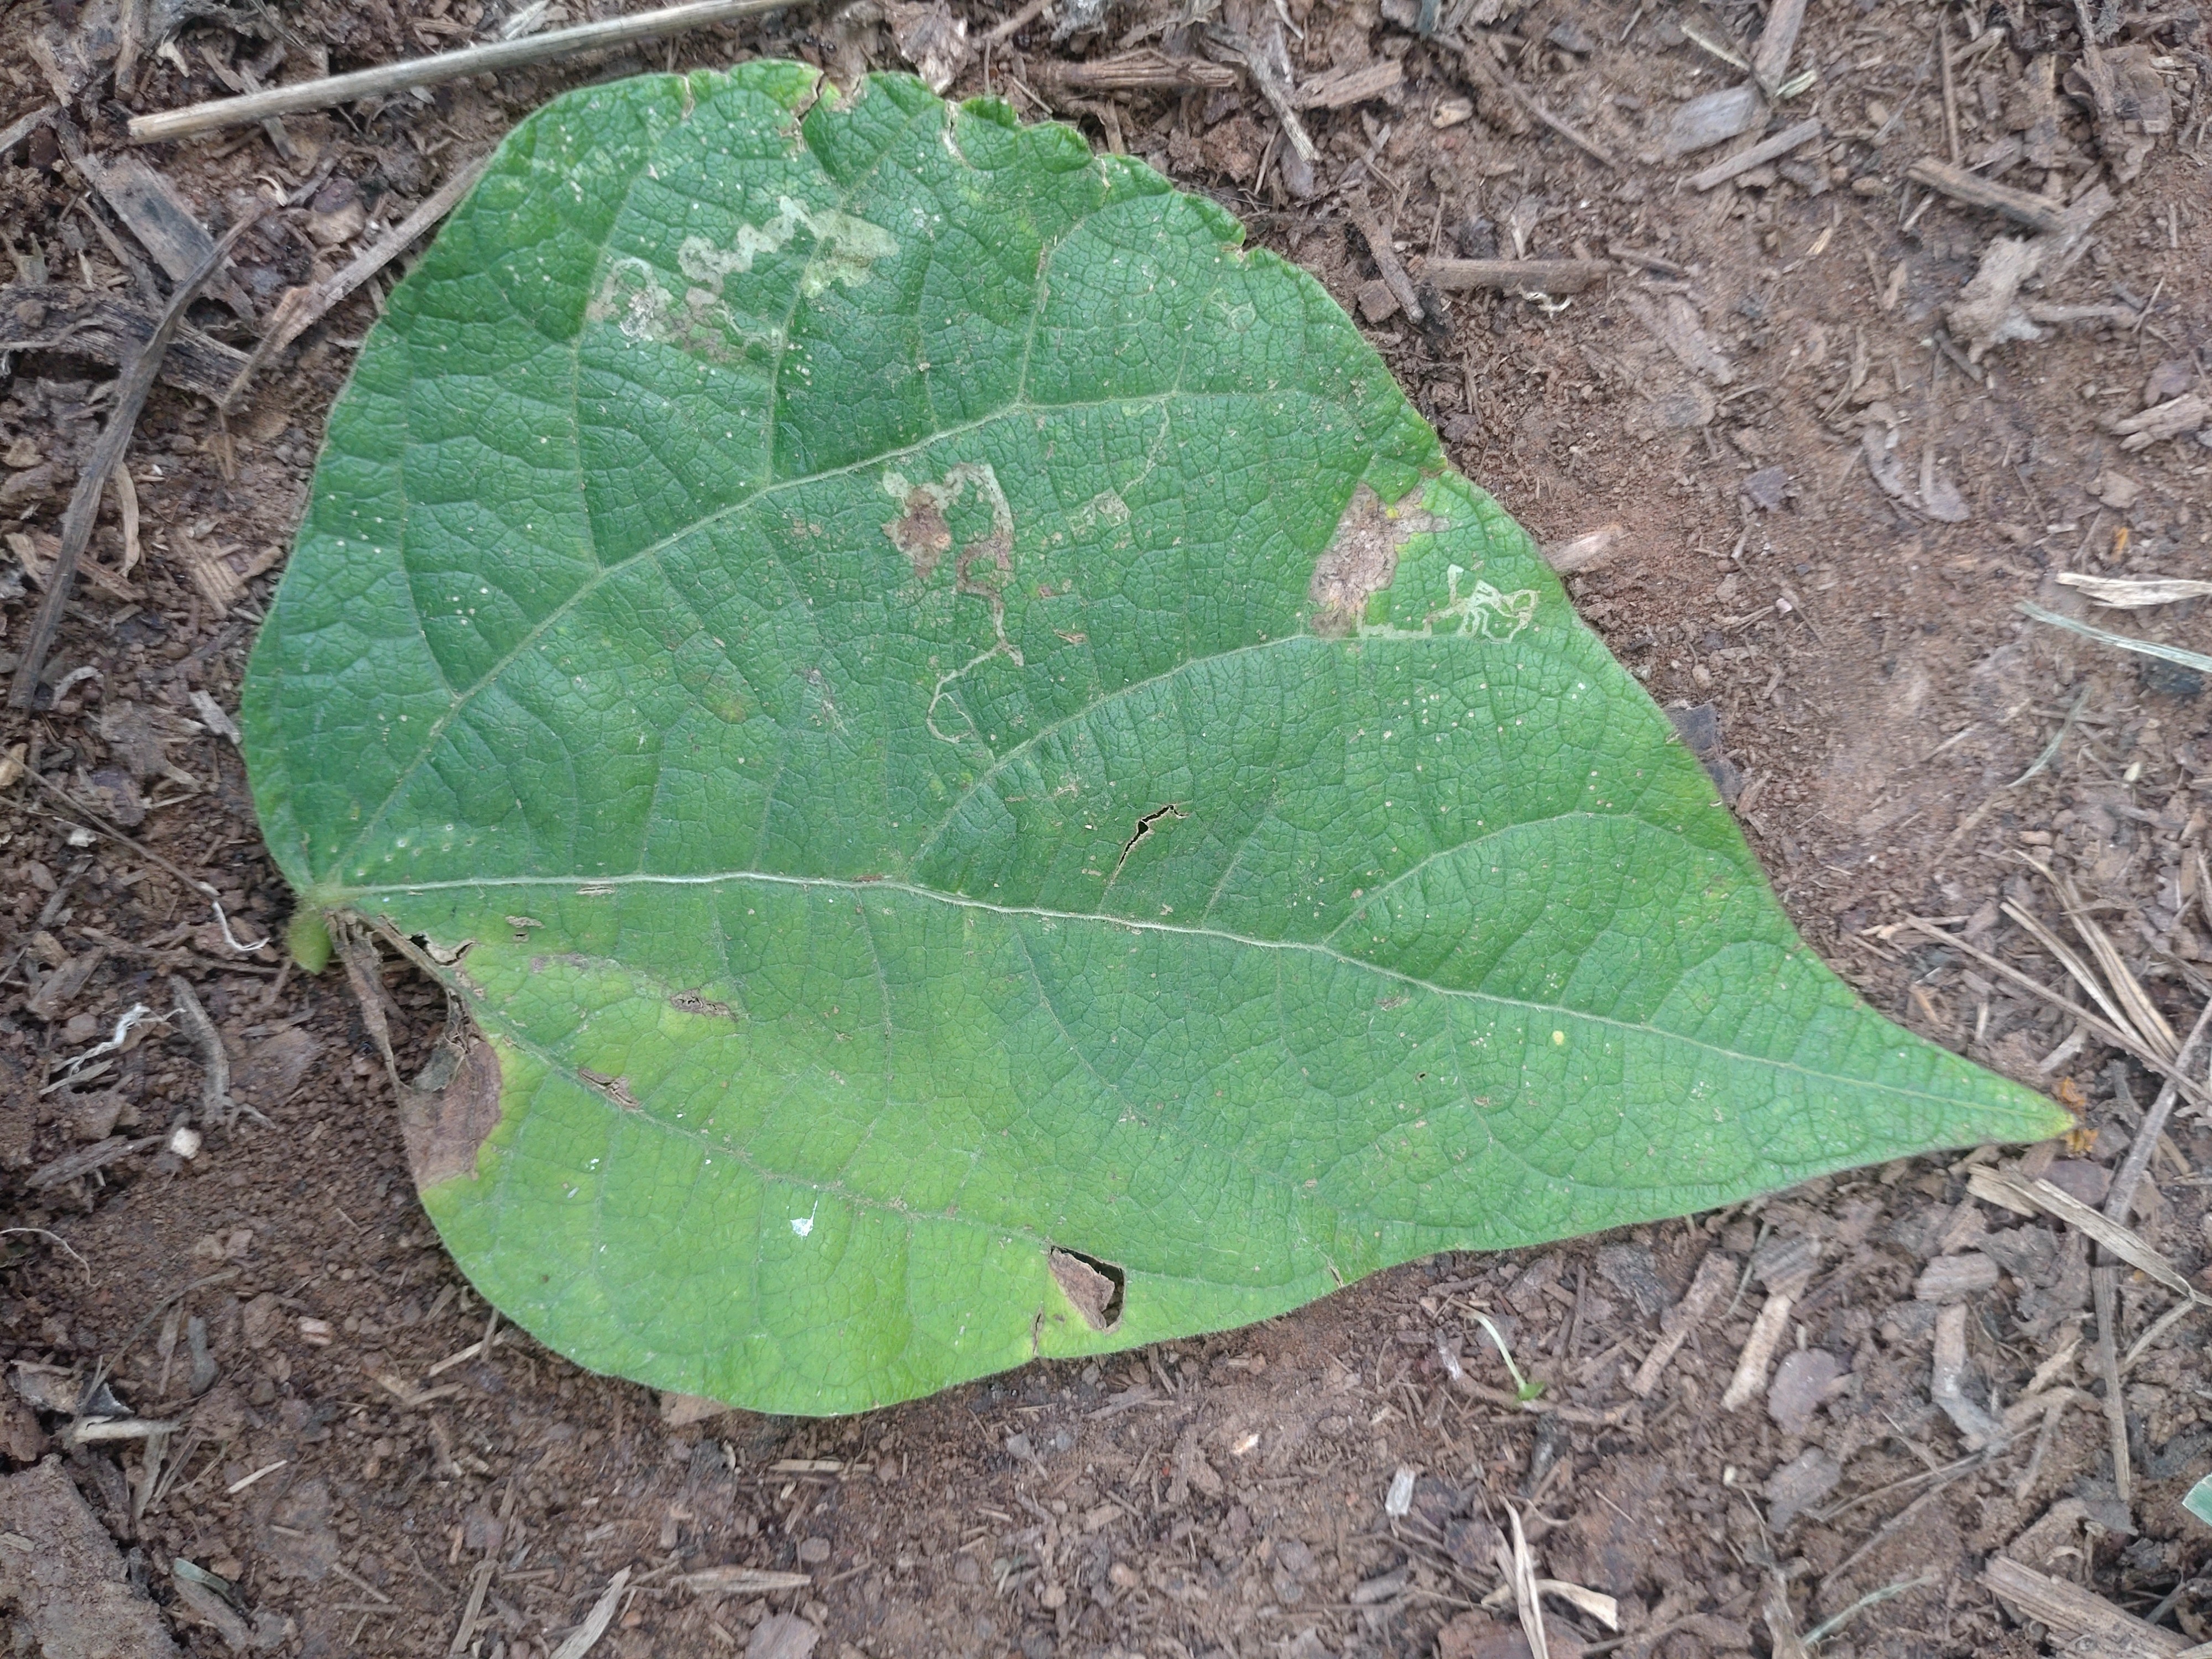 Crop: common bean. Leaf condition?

anthracnose
